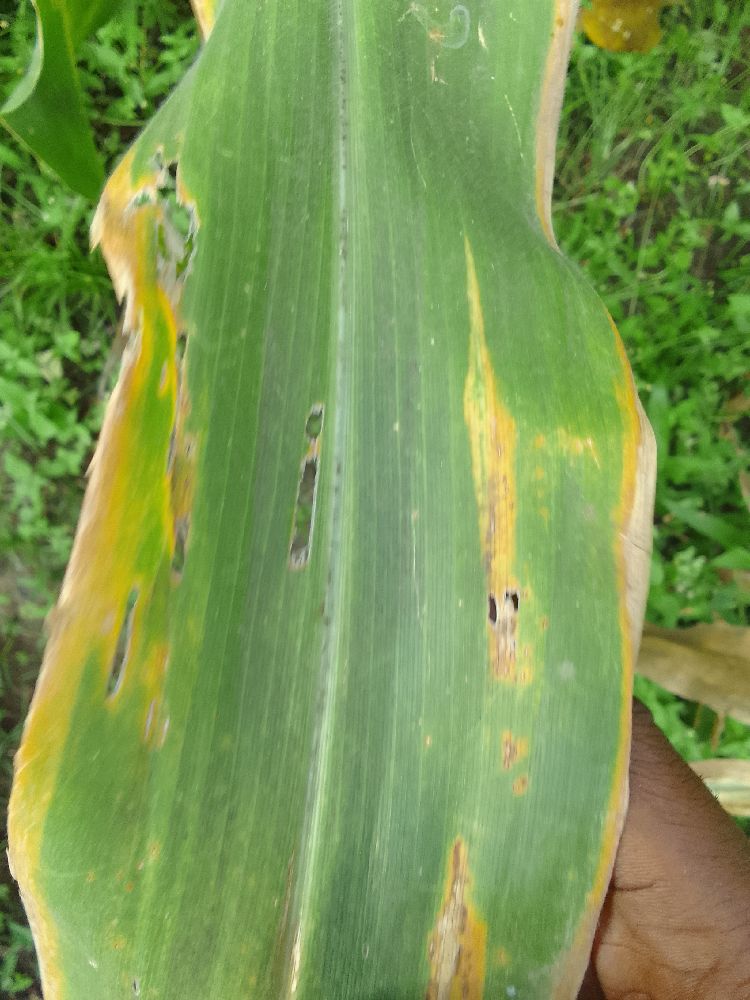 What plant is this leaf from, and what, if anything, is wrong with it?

maize, maize lethal necrosis
